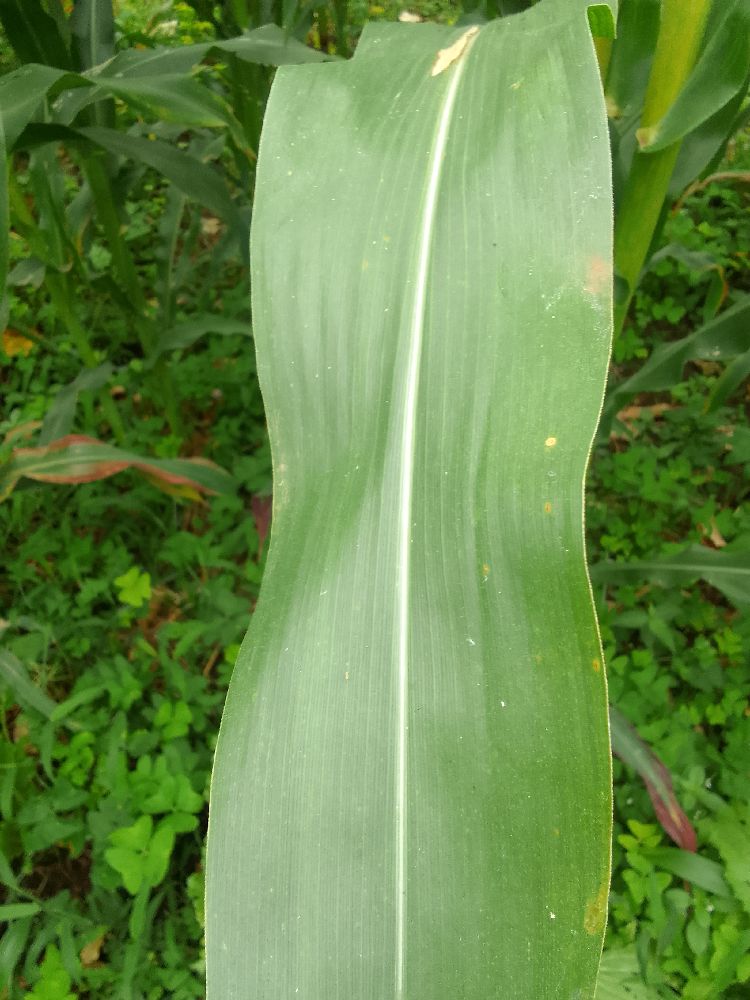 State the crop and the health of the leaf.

maize, healthy
